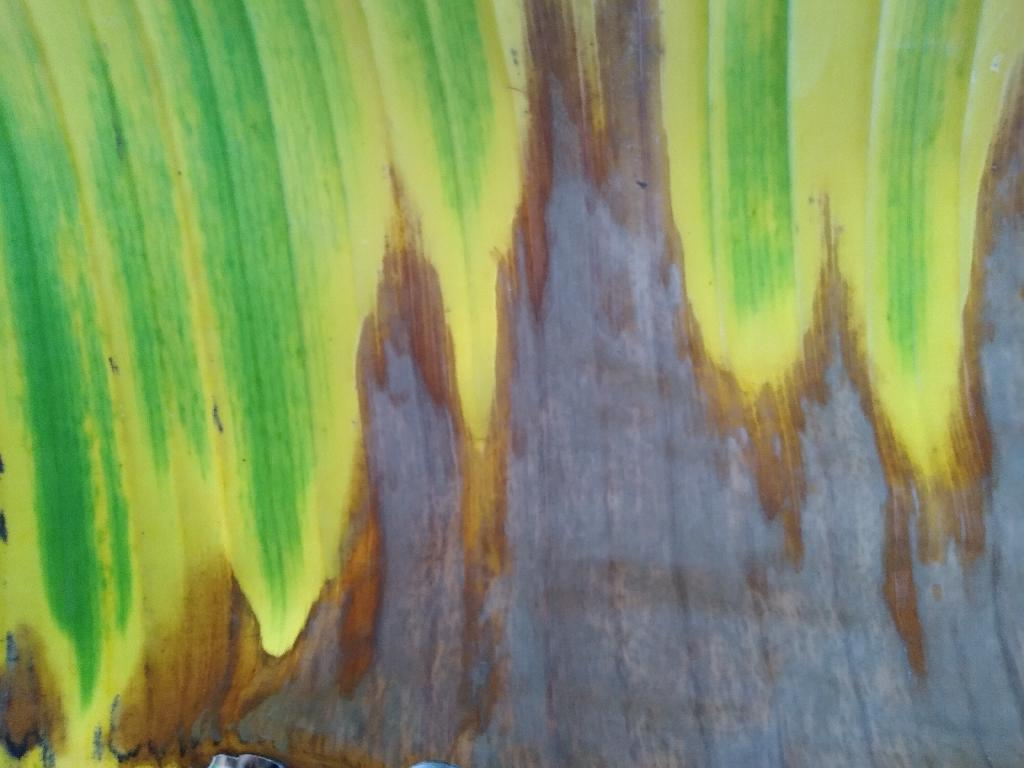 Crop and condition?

banana, fusarium wilt race 1
